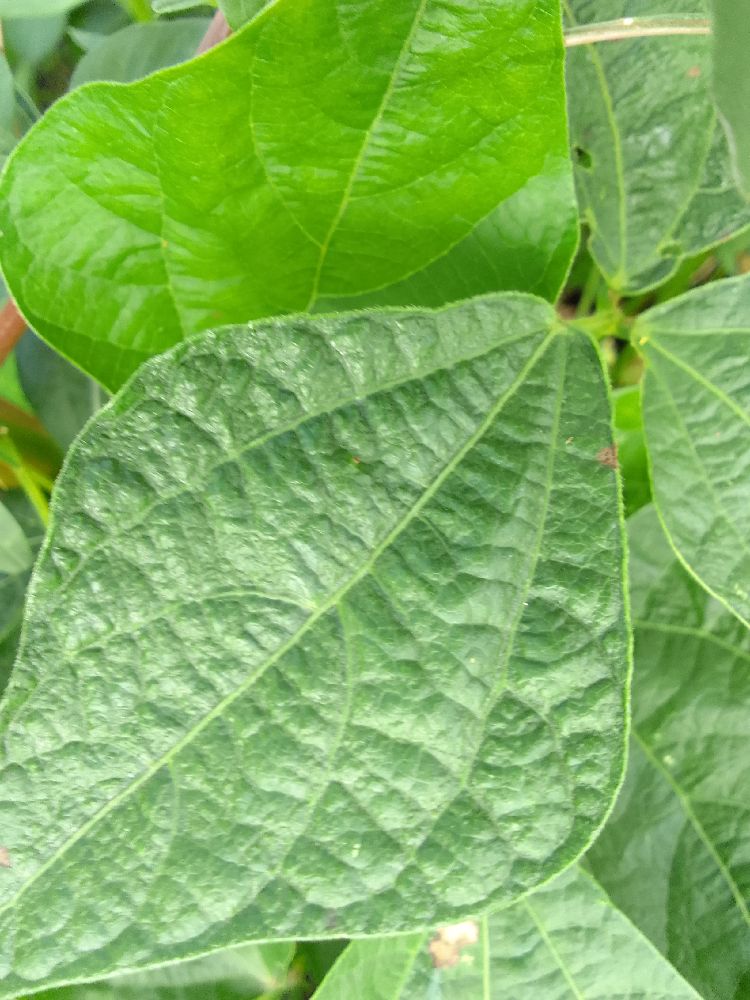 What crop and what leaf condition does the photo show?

common bean, healthy
